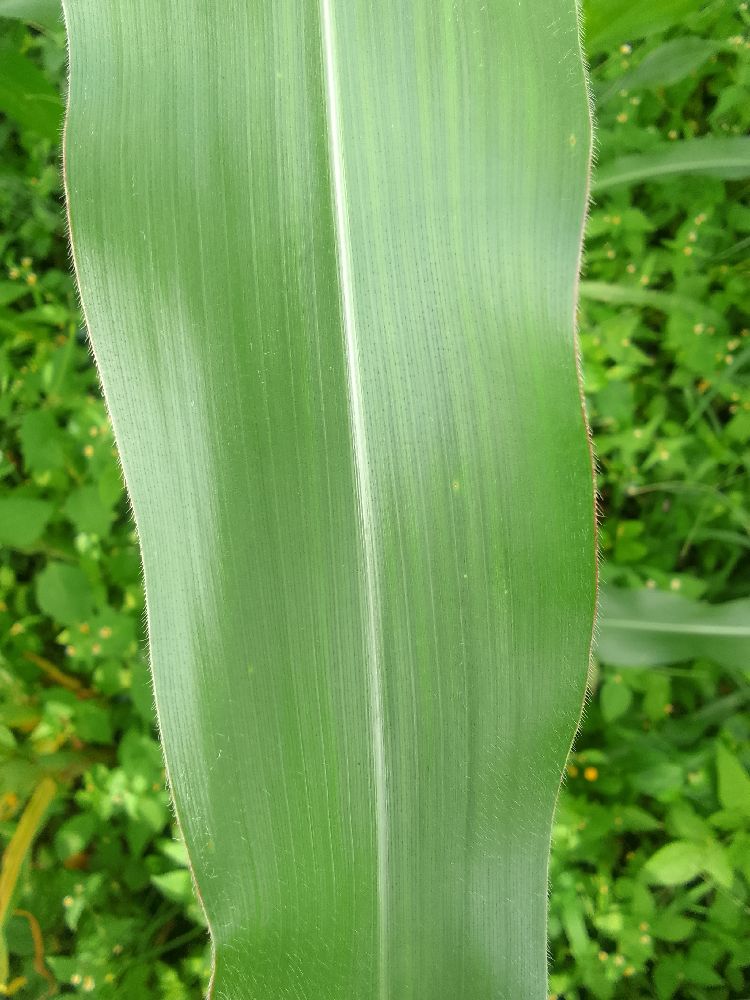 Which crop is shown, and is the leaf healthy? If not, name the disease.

maize, healthy
